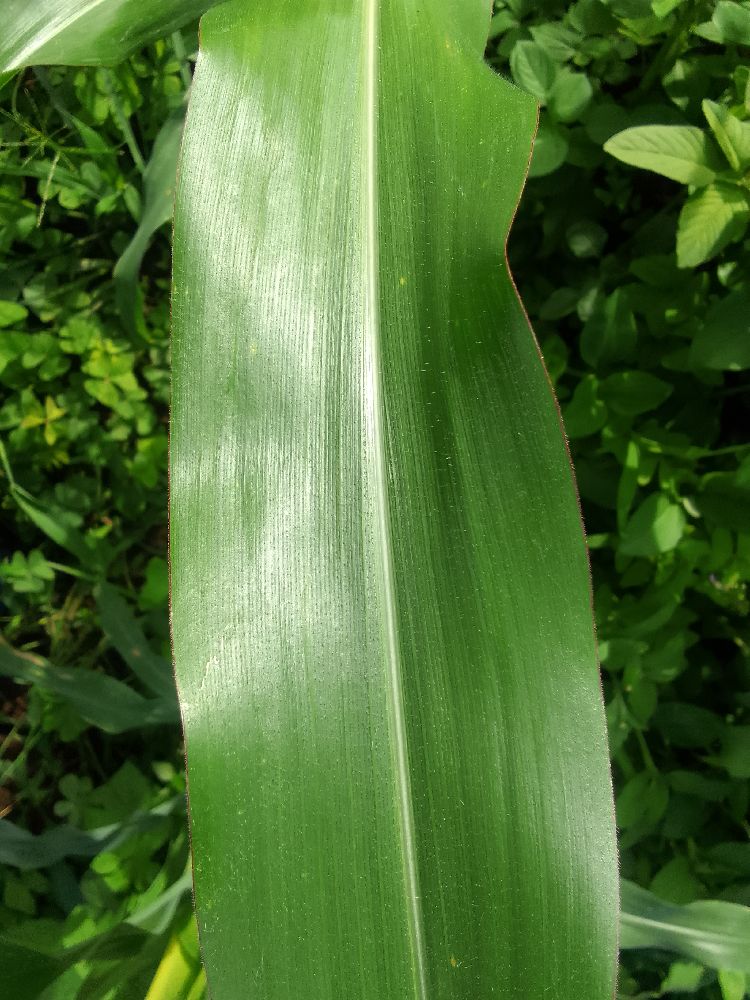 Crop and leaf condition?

maize, healthy
